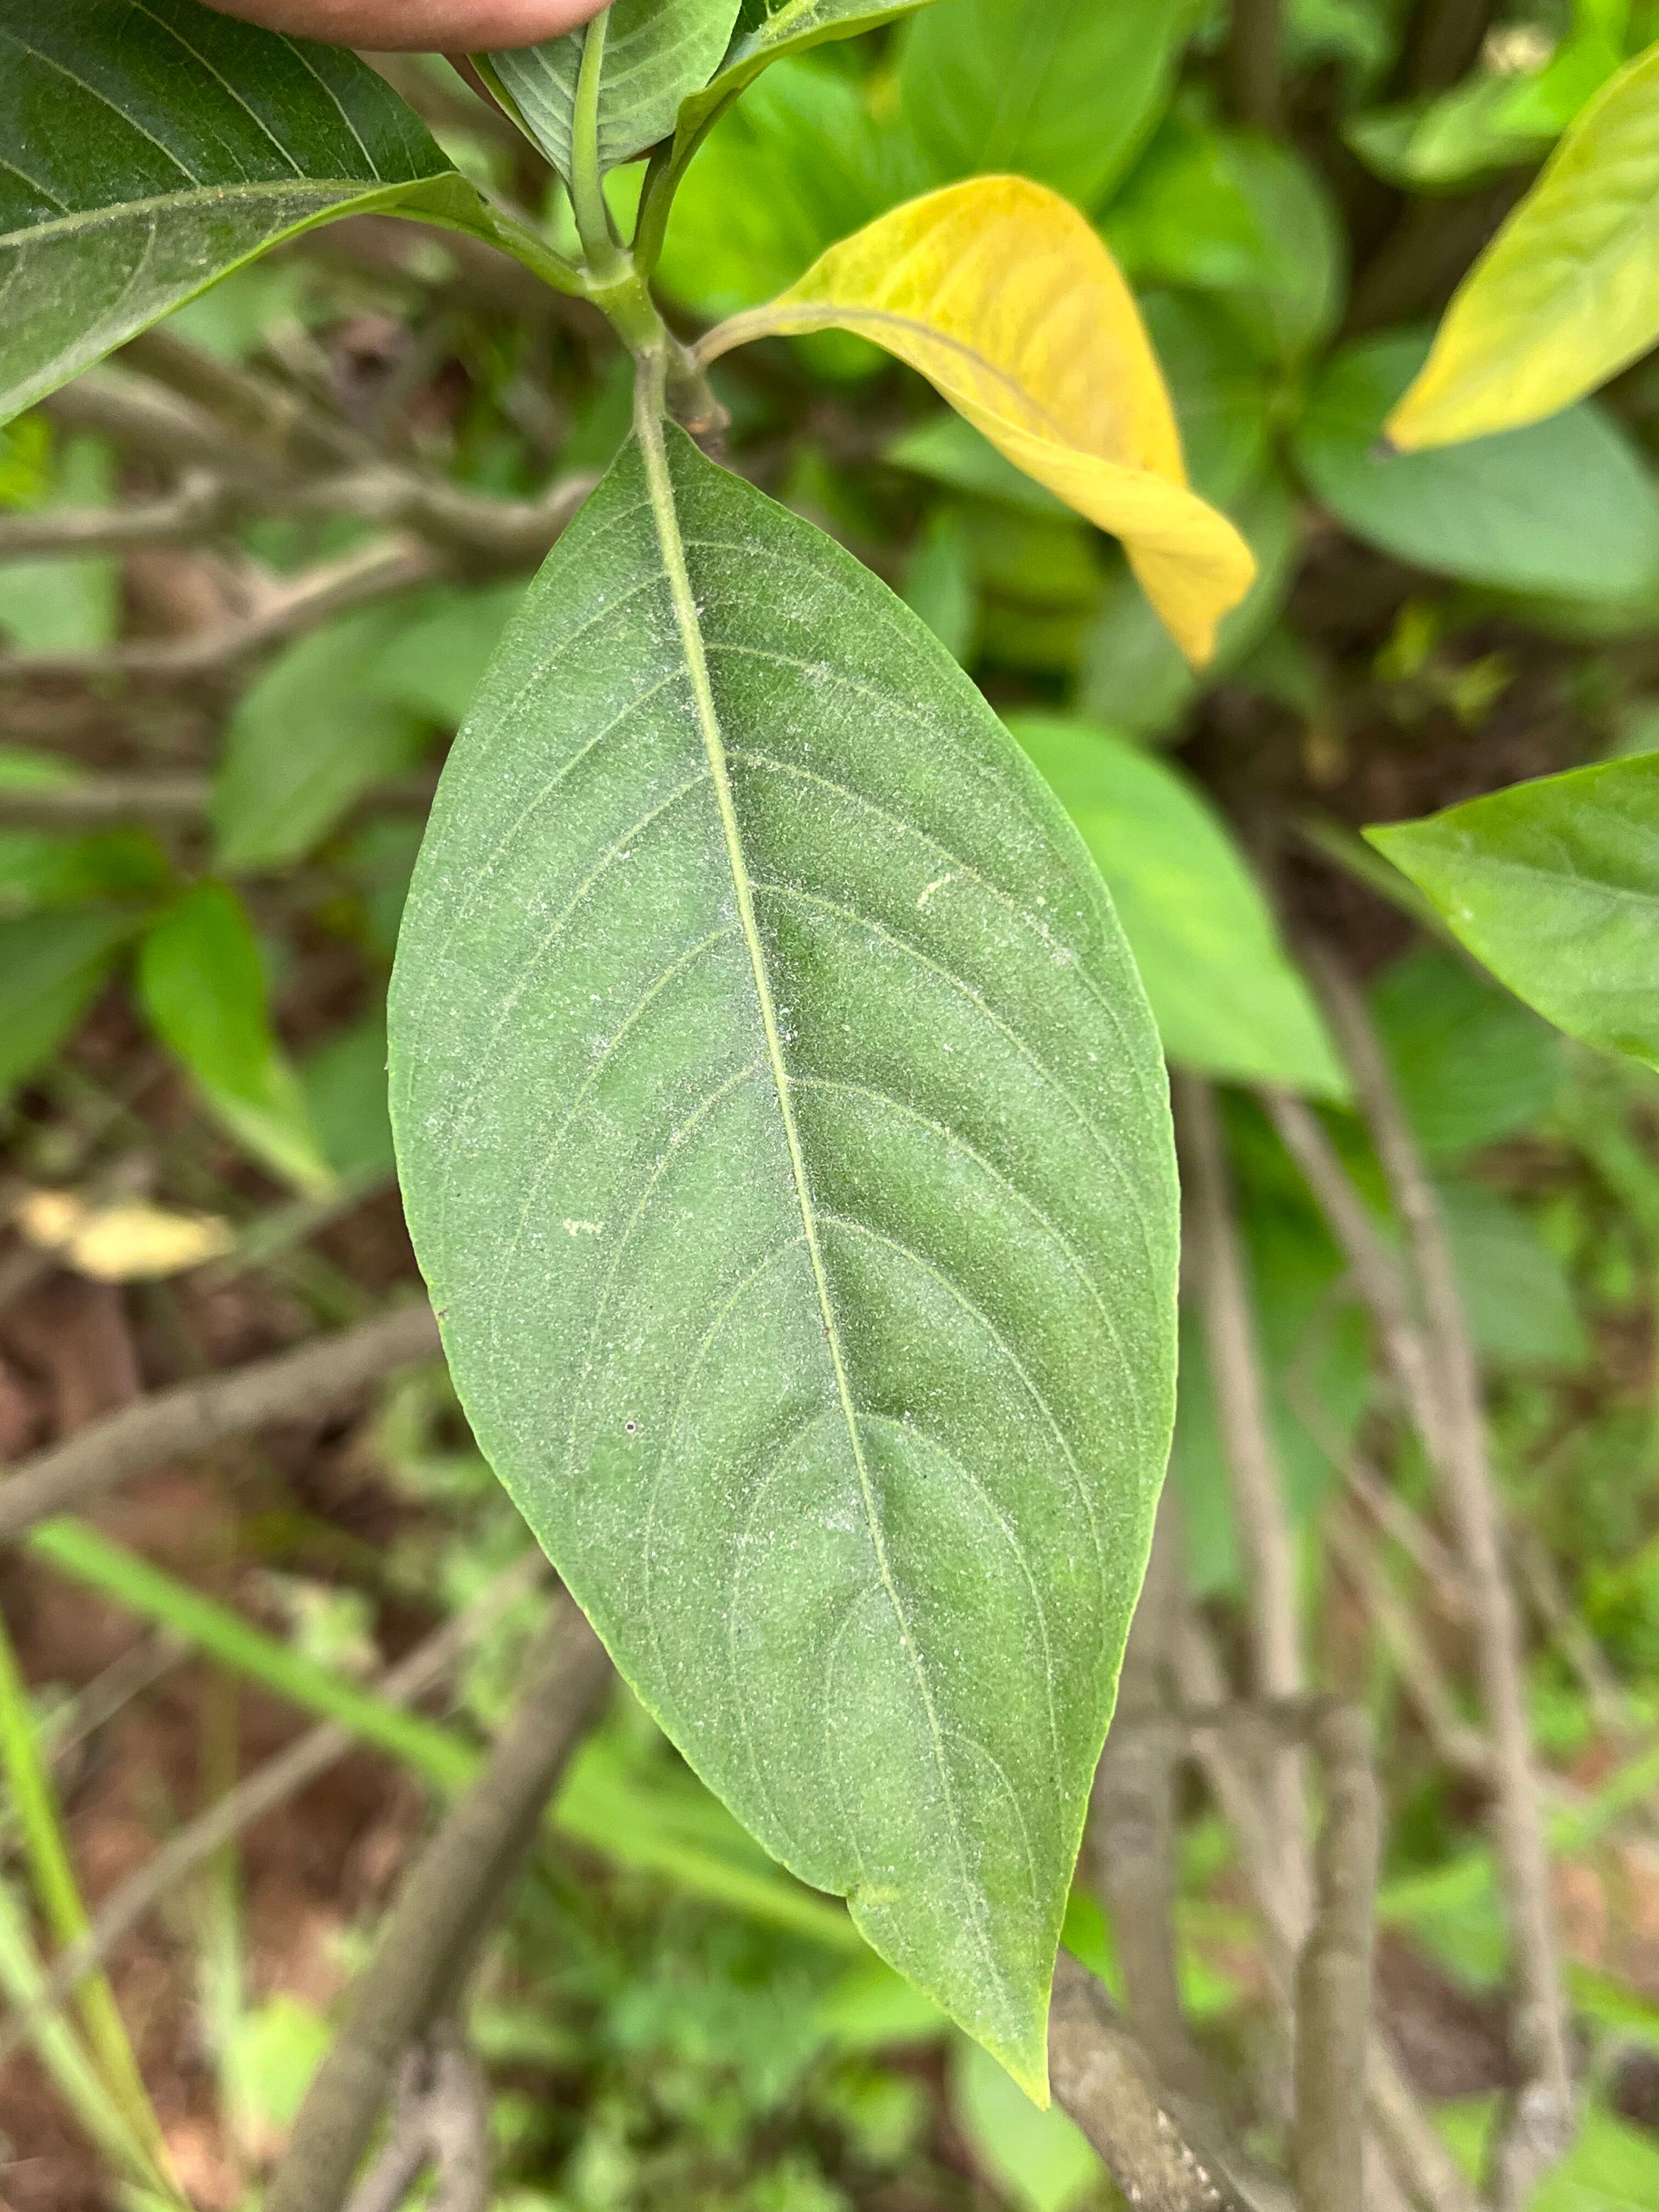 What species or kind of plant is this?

vasaka
